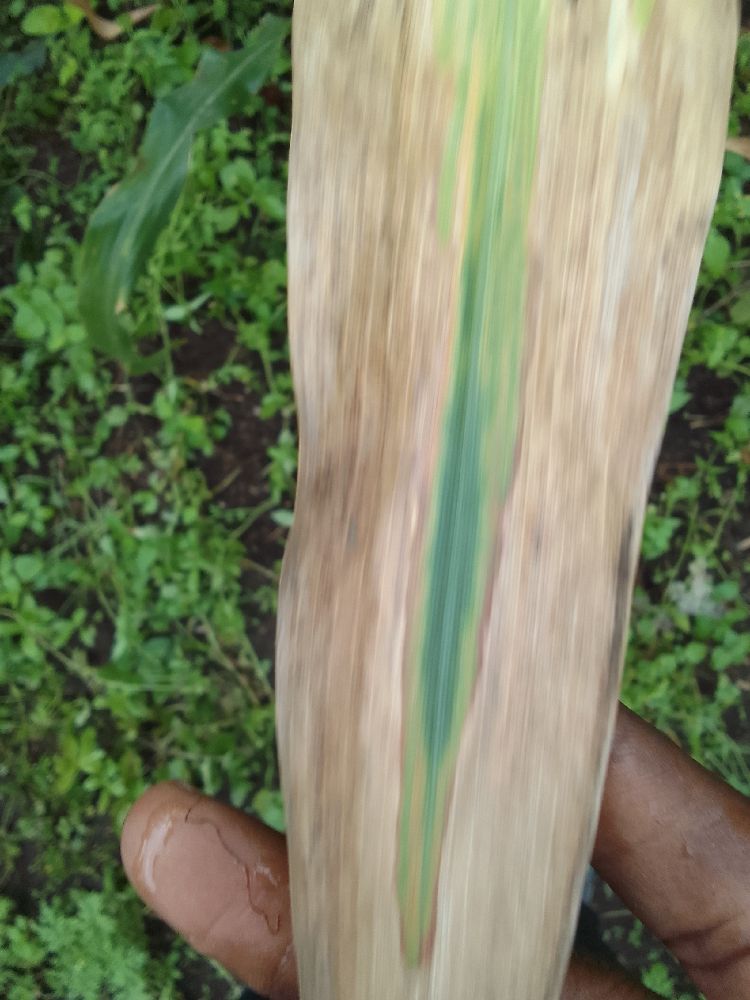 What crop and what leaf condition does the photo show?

maize, maize lethal necrosis
